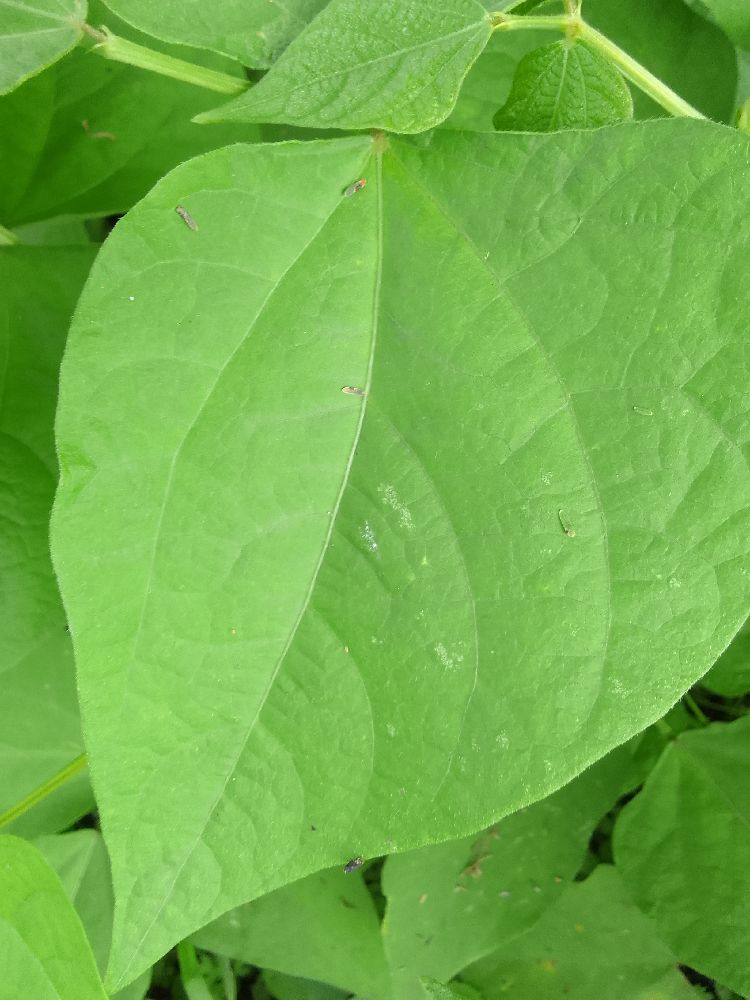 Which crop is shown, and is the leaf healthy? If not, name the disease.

common bean, healthy
